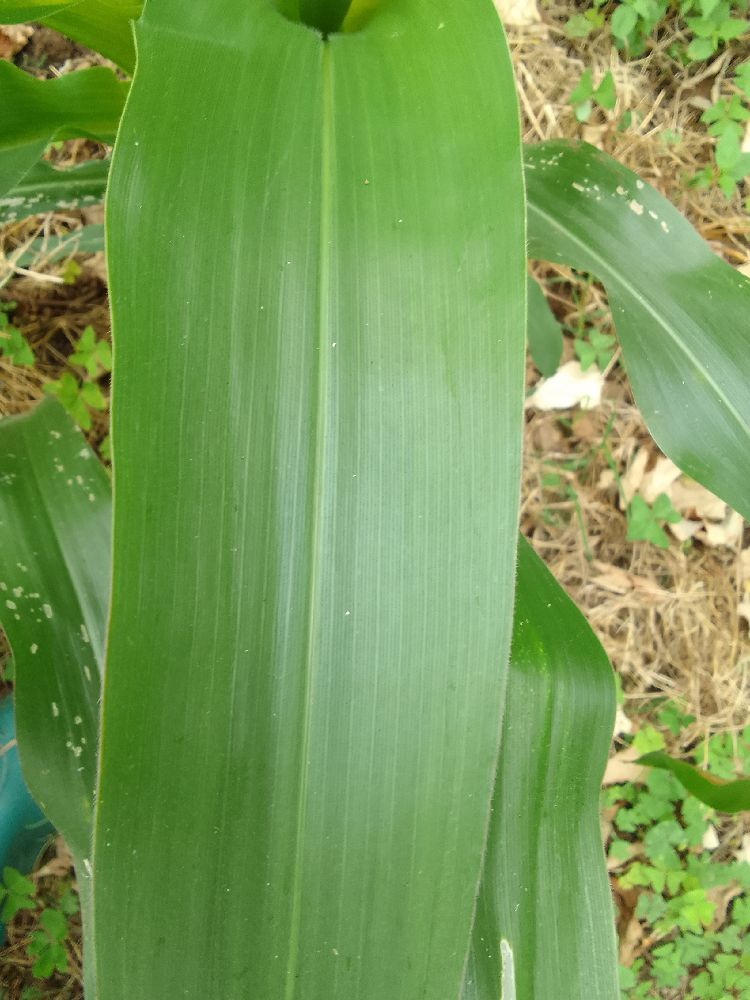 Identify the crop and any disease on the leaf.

maize, healthy
